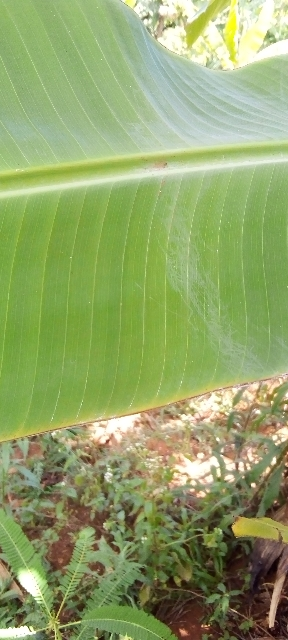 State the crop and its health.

banana, healthy
